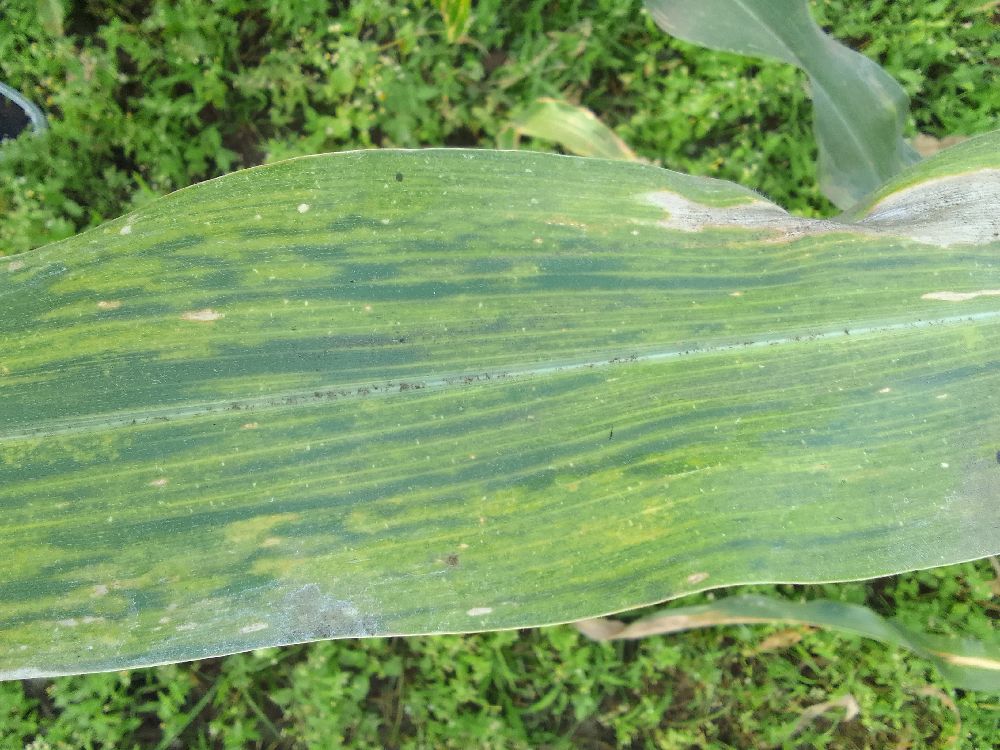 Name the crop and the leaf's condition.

maize, maize lethal necrosis
